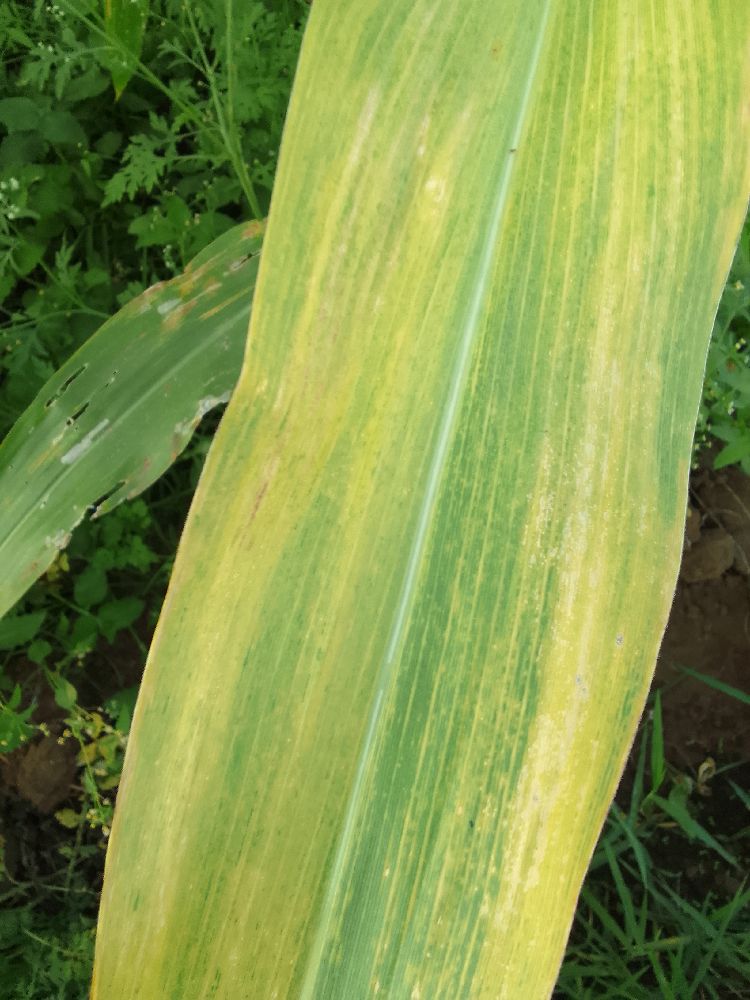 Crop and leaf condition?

maize, maize lethal necrosis
